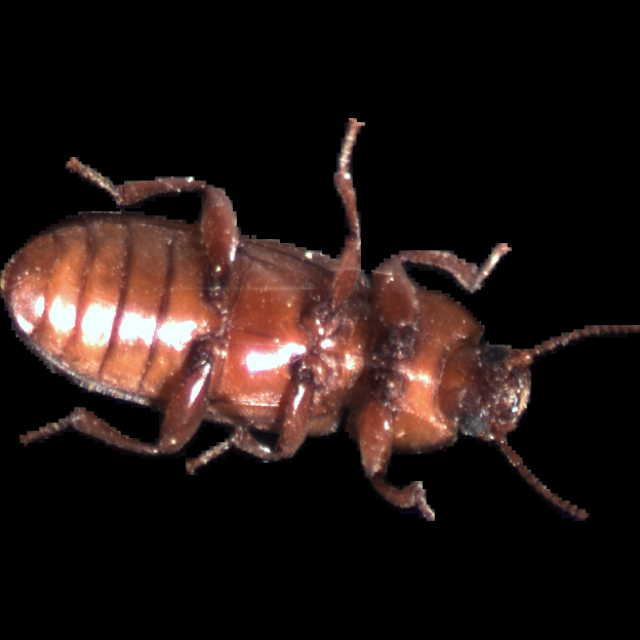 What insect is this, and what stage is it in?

mealworm beetle
